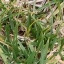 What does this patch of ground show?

grass
